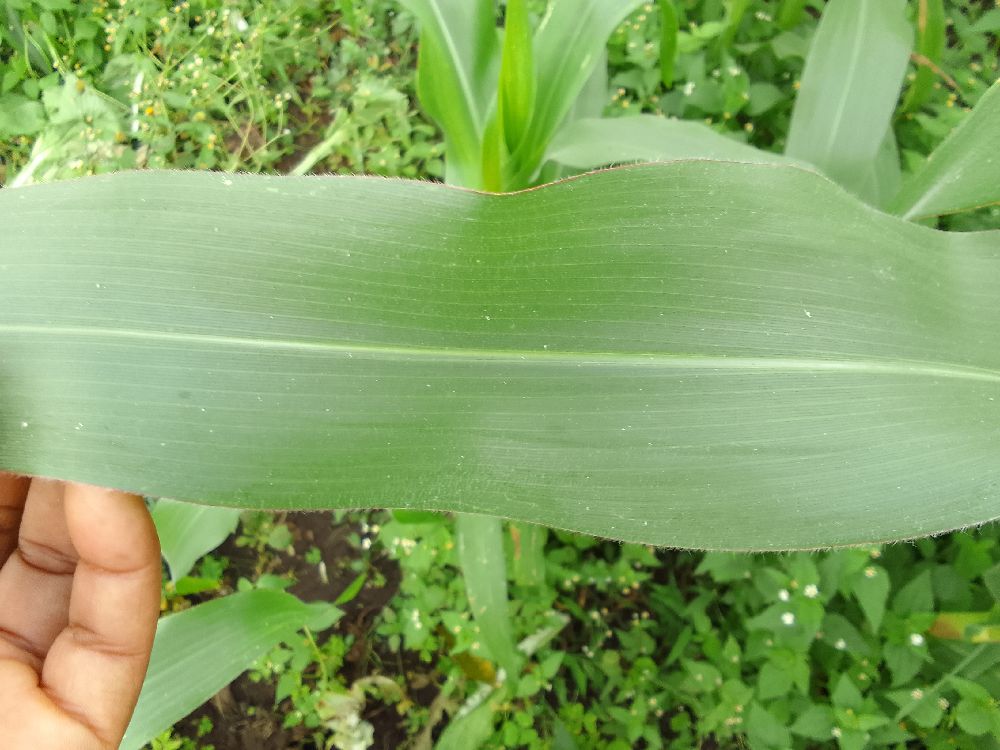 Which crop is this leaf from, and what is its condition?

maize, healthy
